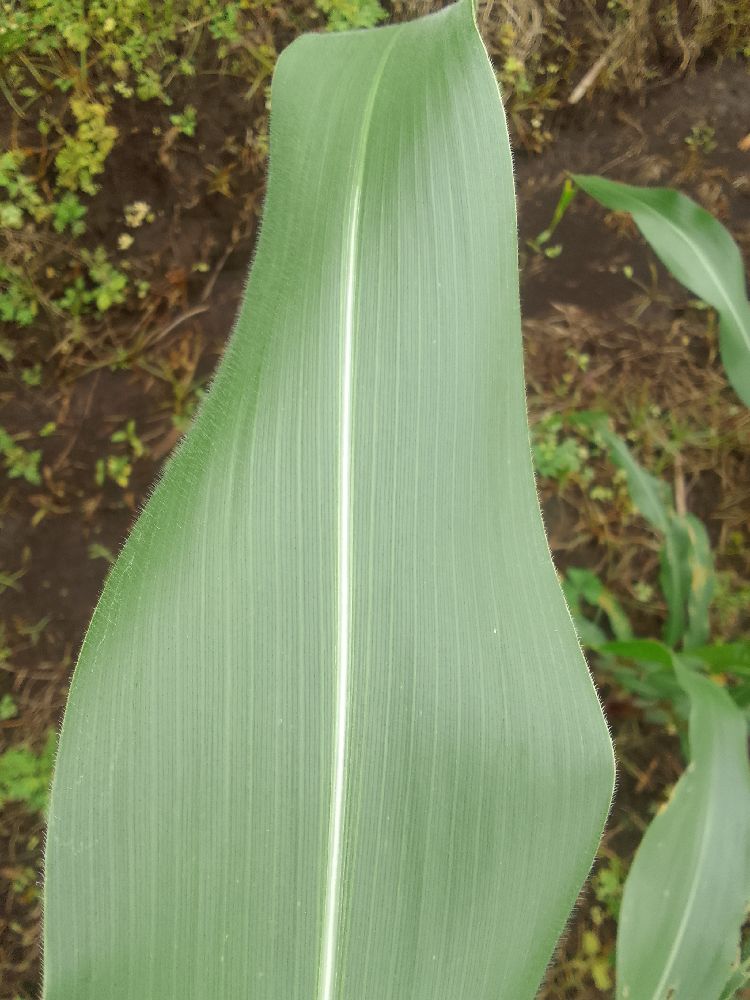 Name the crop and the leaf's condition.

maize, healthy
